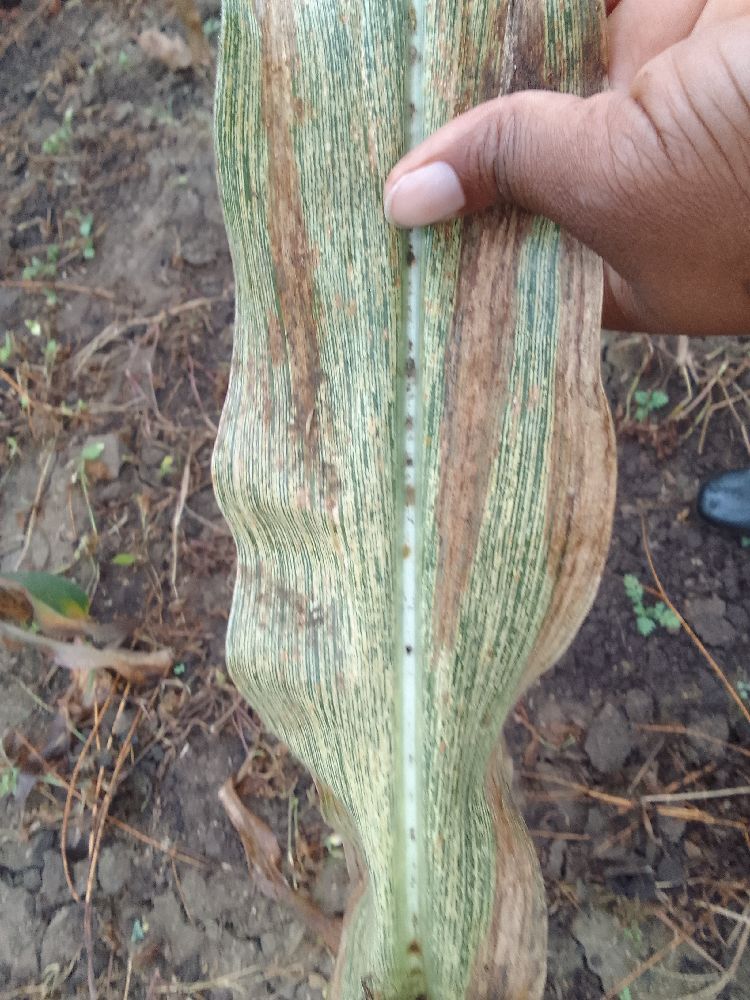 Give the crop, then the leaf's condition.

maize, maize streak virus
